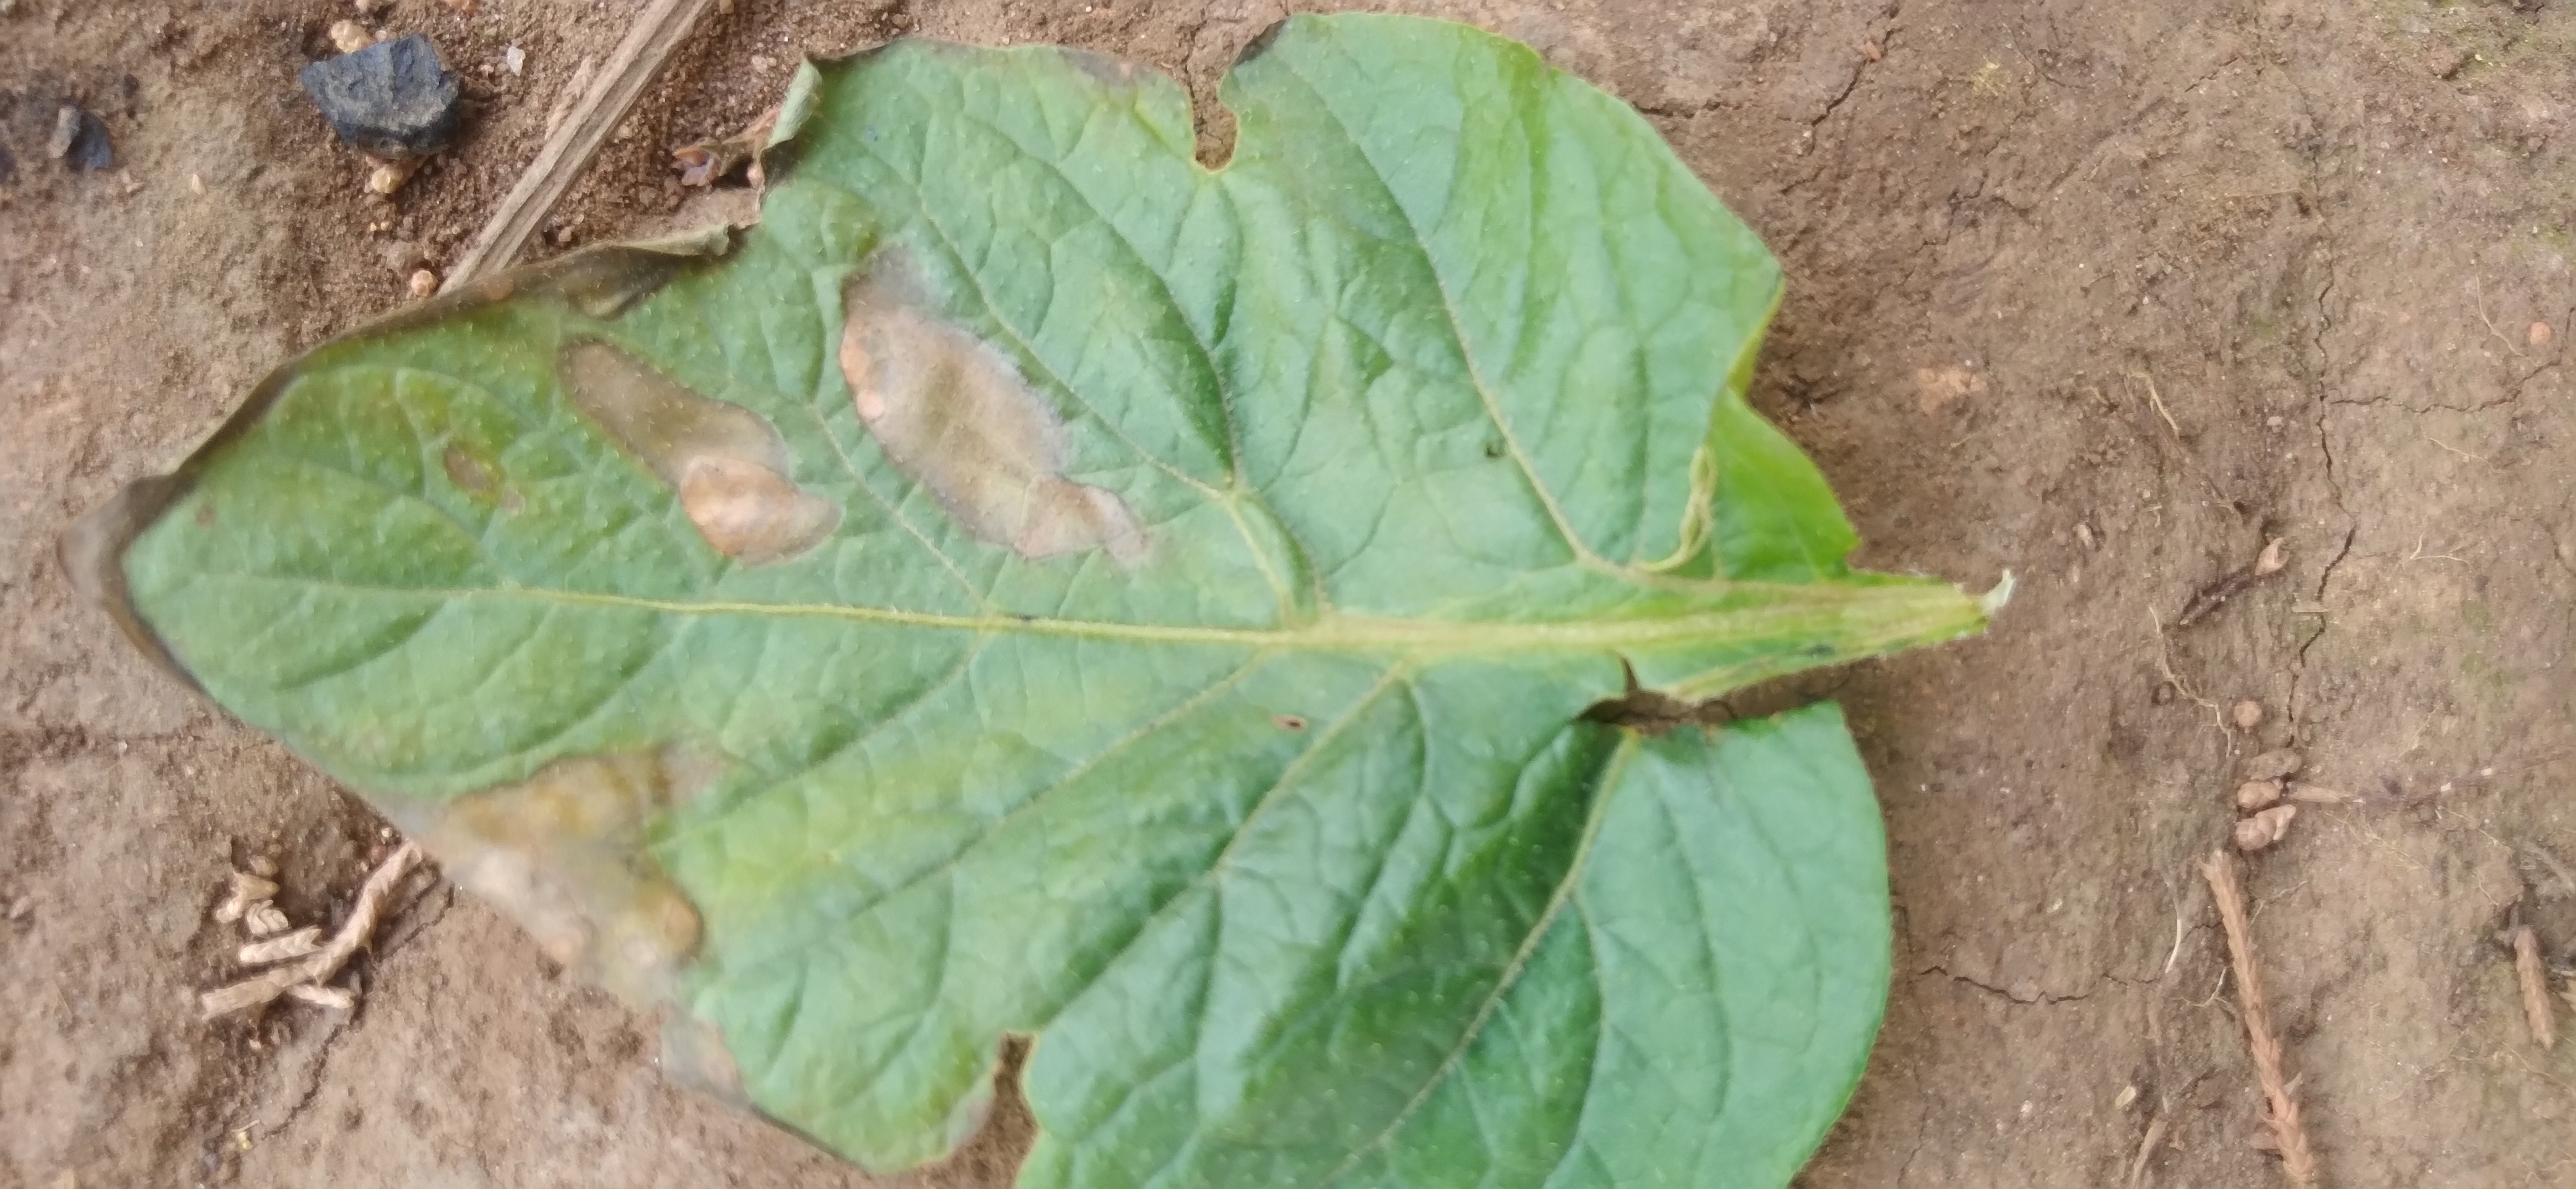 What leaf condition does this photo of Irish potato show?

early blight
